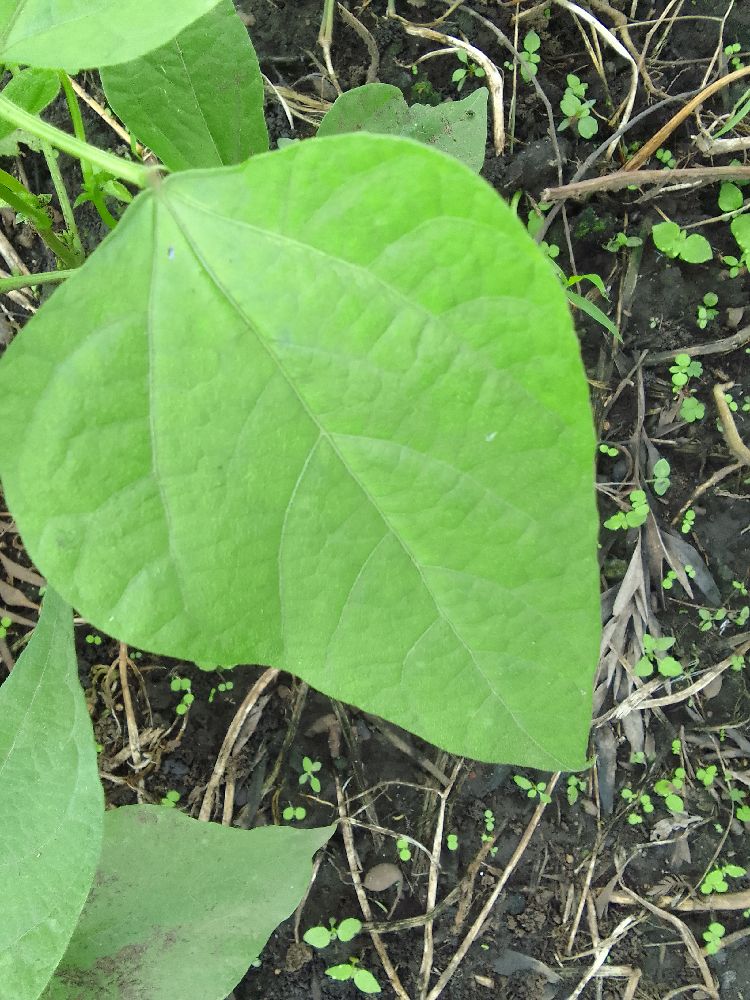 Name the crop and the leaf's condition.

common bean, healthy
